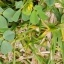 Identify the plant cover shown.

unstructured weed
